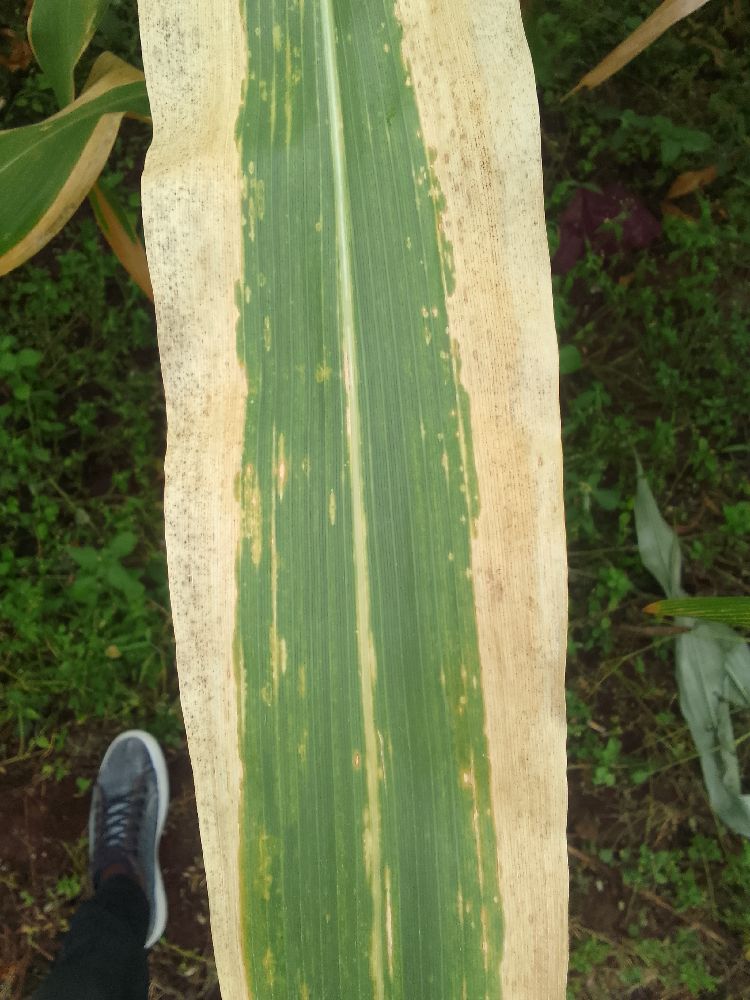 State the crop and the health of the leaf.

maize, maize lethal necrosis
